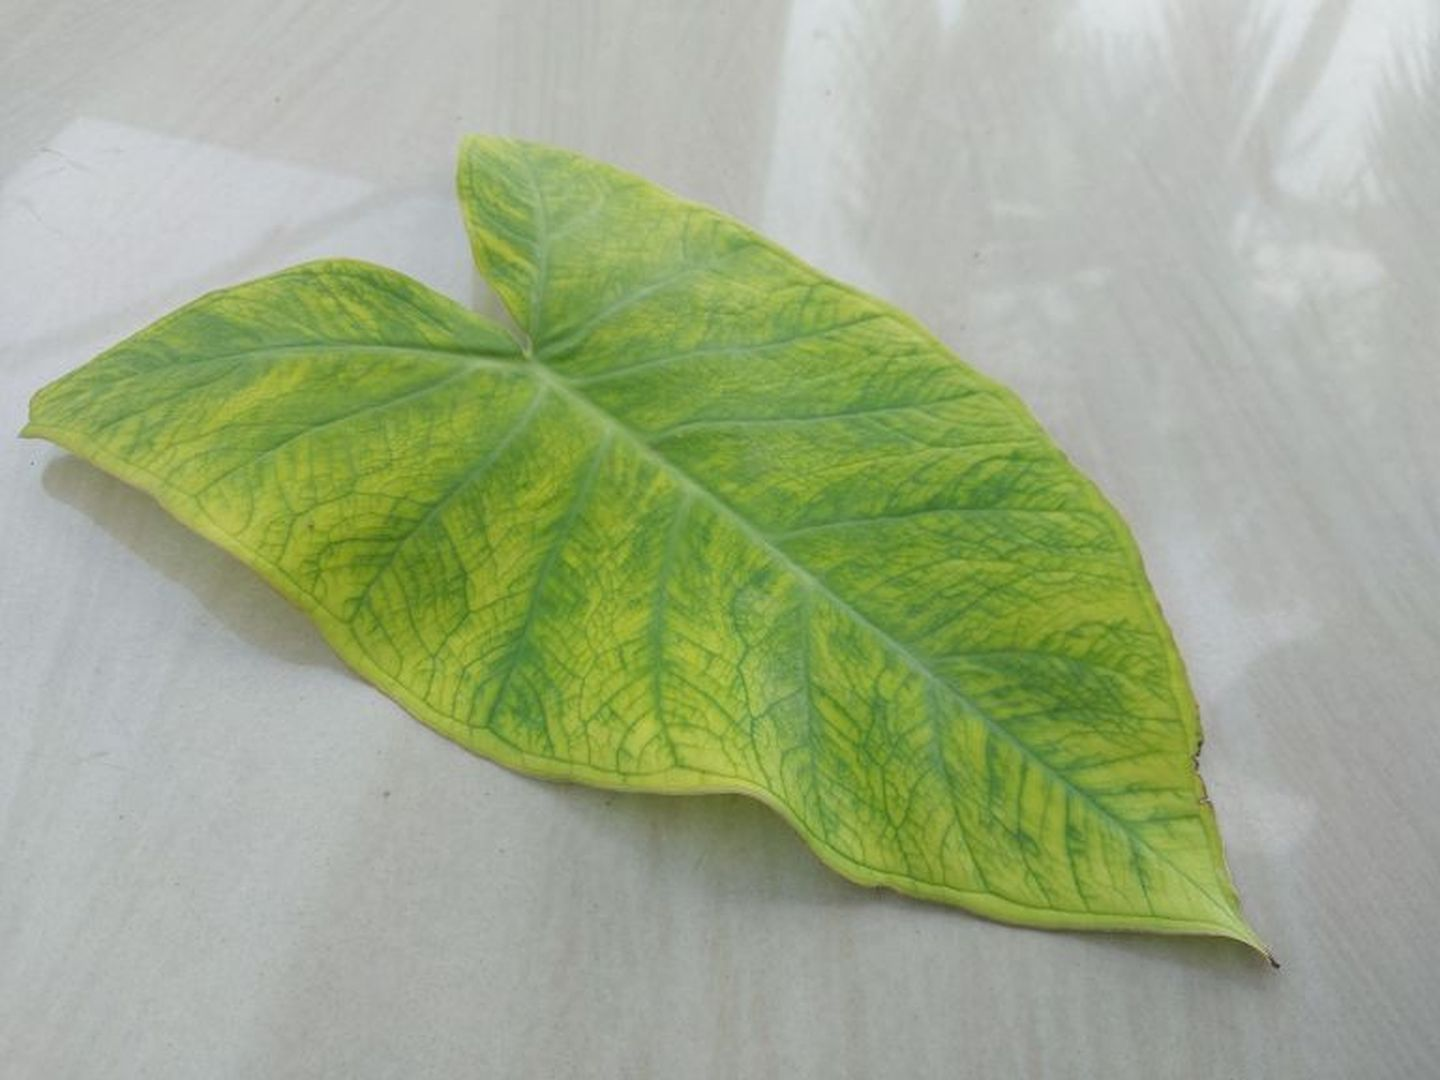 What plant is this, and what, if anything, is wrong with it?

taro, mosaic
